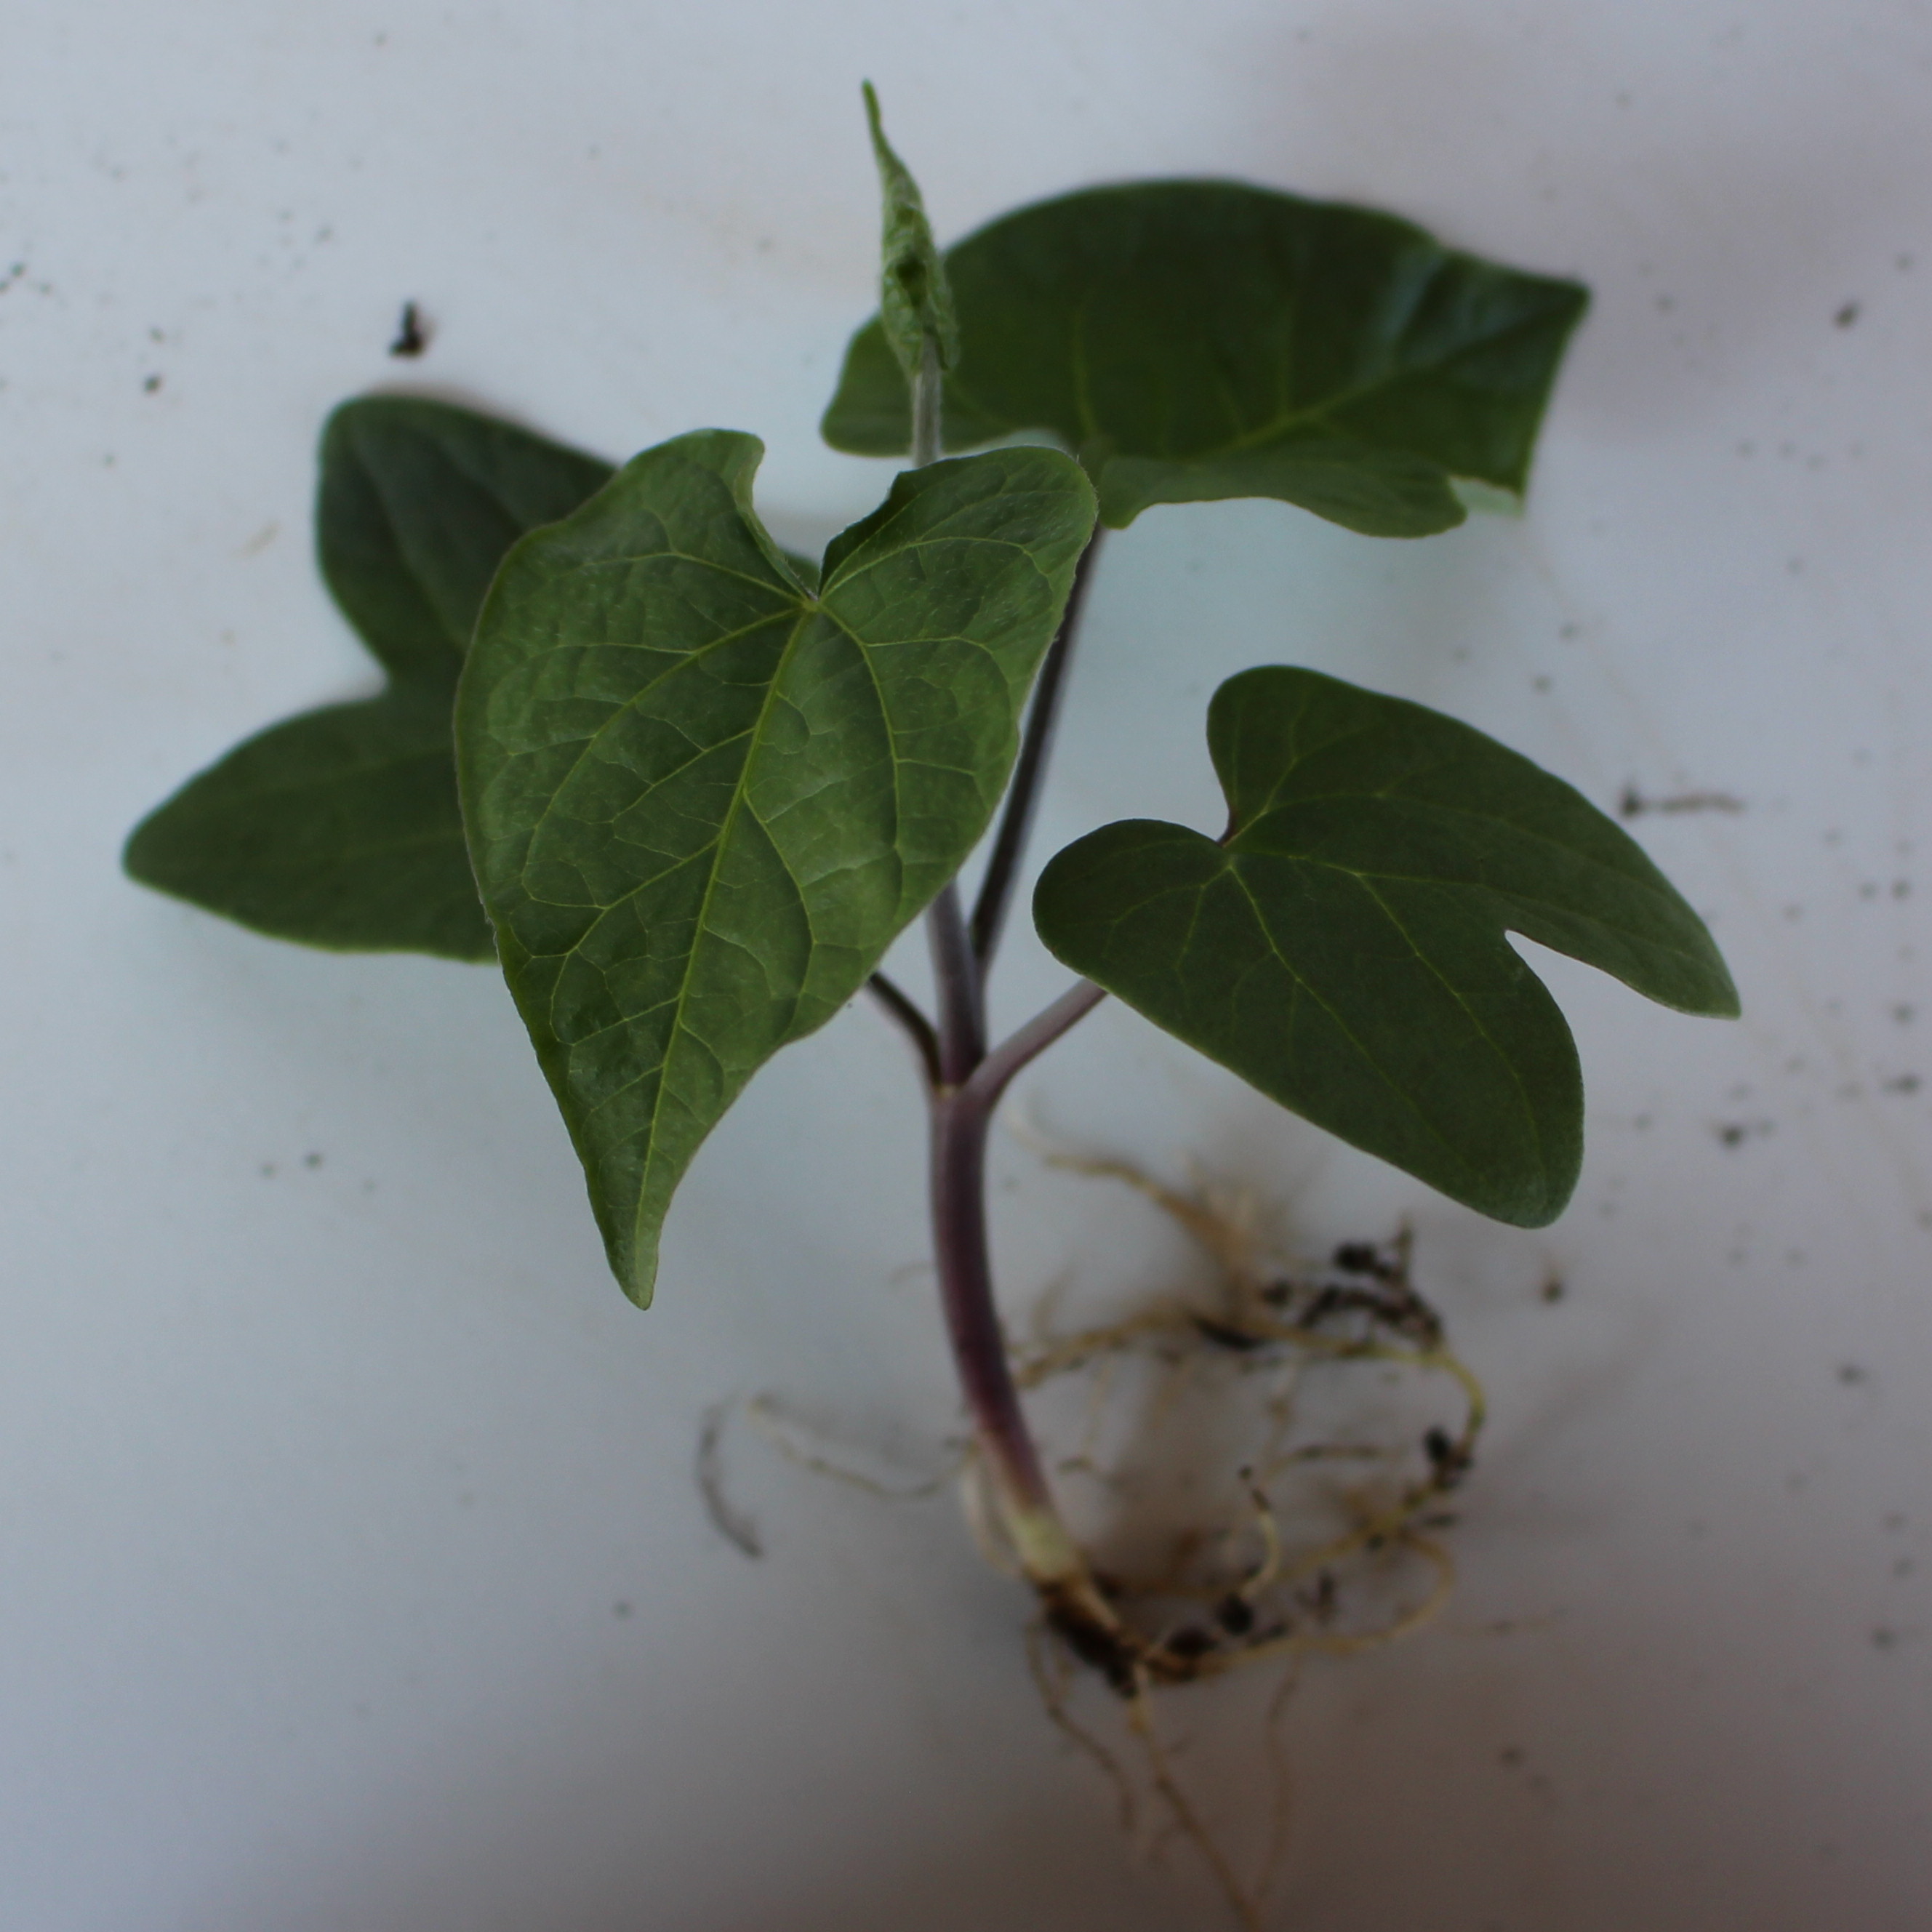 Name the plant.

Convolvulus arvensis
